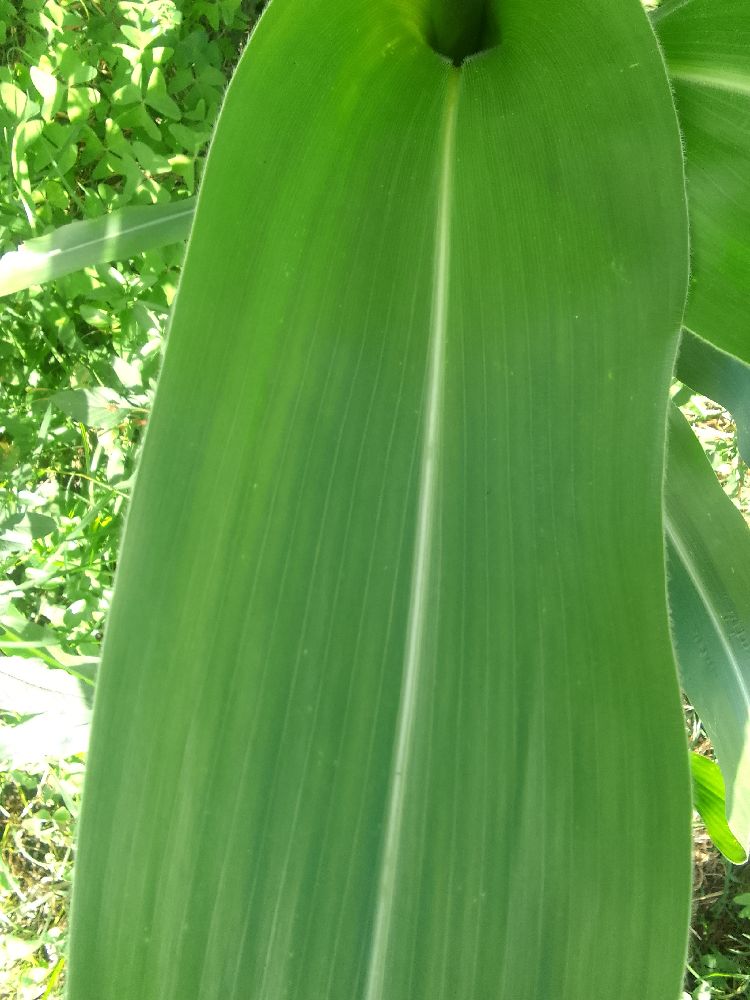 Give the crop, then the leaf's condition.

maize, healthy
